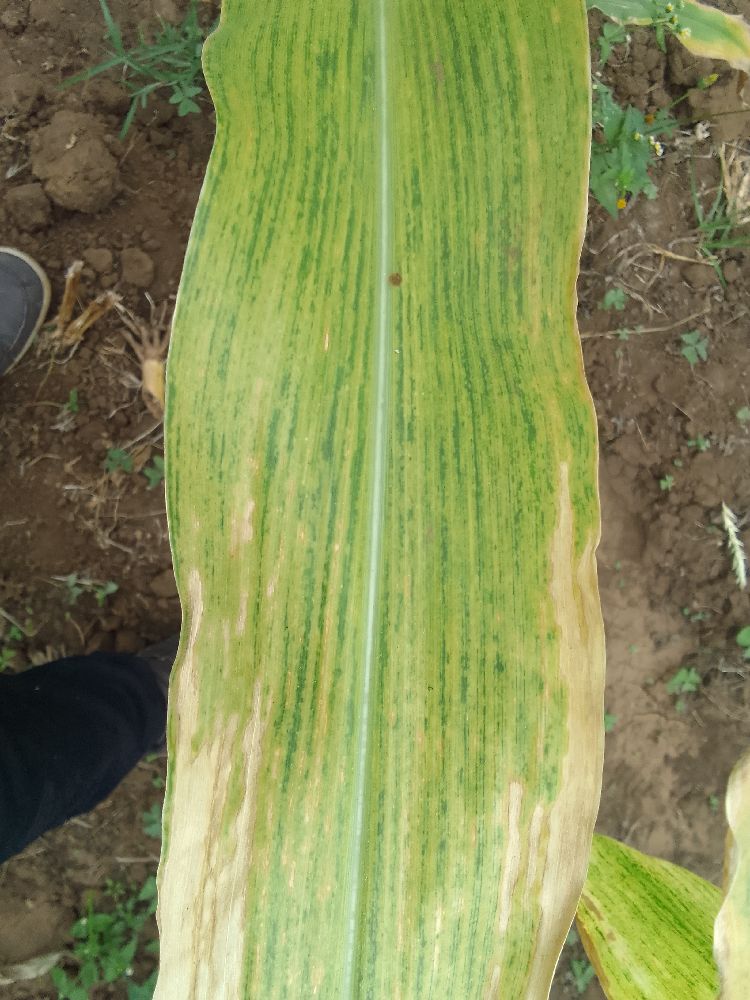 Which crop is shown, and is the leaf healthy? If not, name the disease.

maize, maize lethal necrosis
